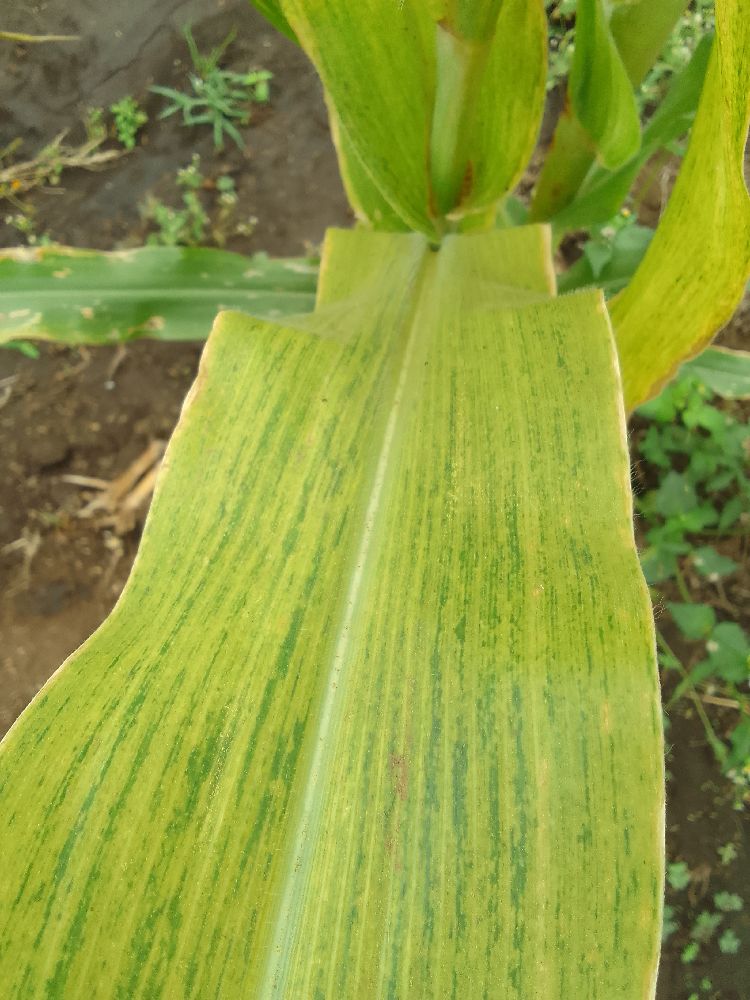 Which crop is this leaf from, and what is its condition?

maize, maize lethal necrosis
